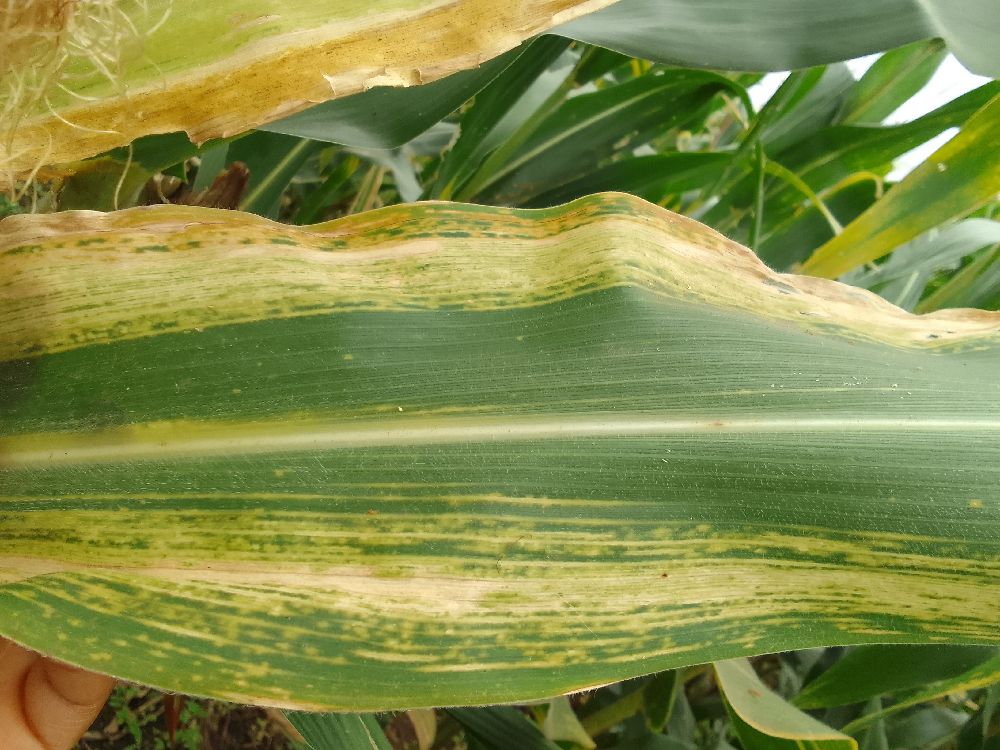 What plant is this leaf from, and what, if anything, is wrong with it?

maize, maize lethal necrosis
